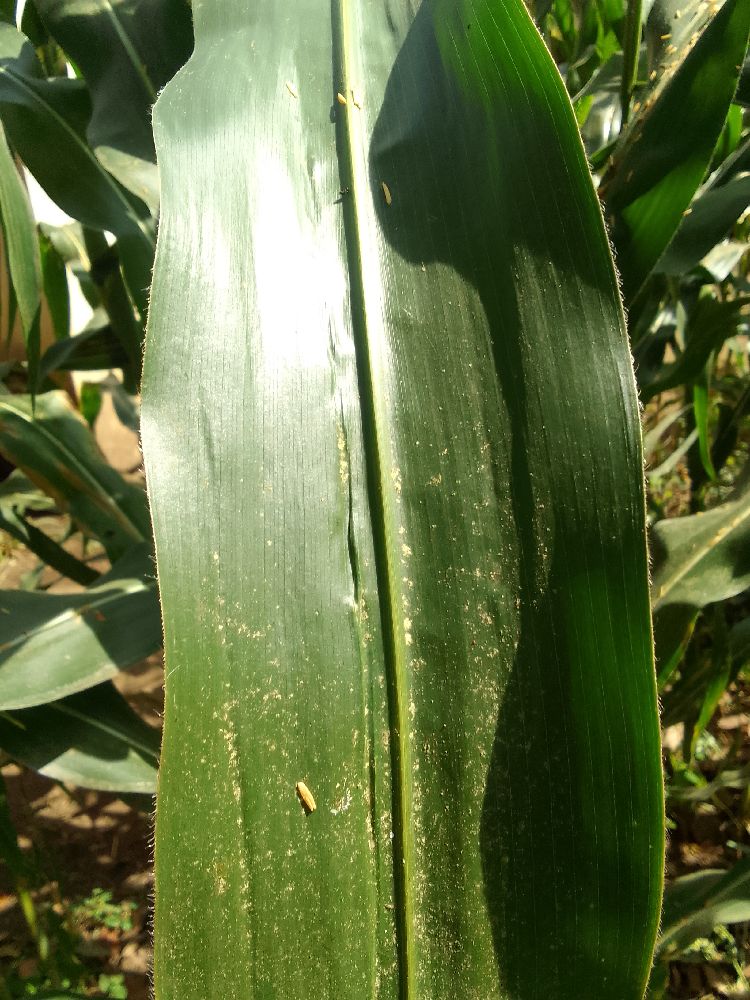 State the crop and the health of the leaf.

maize, healthy
